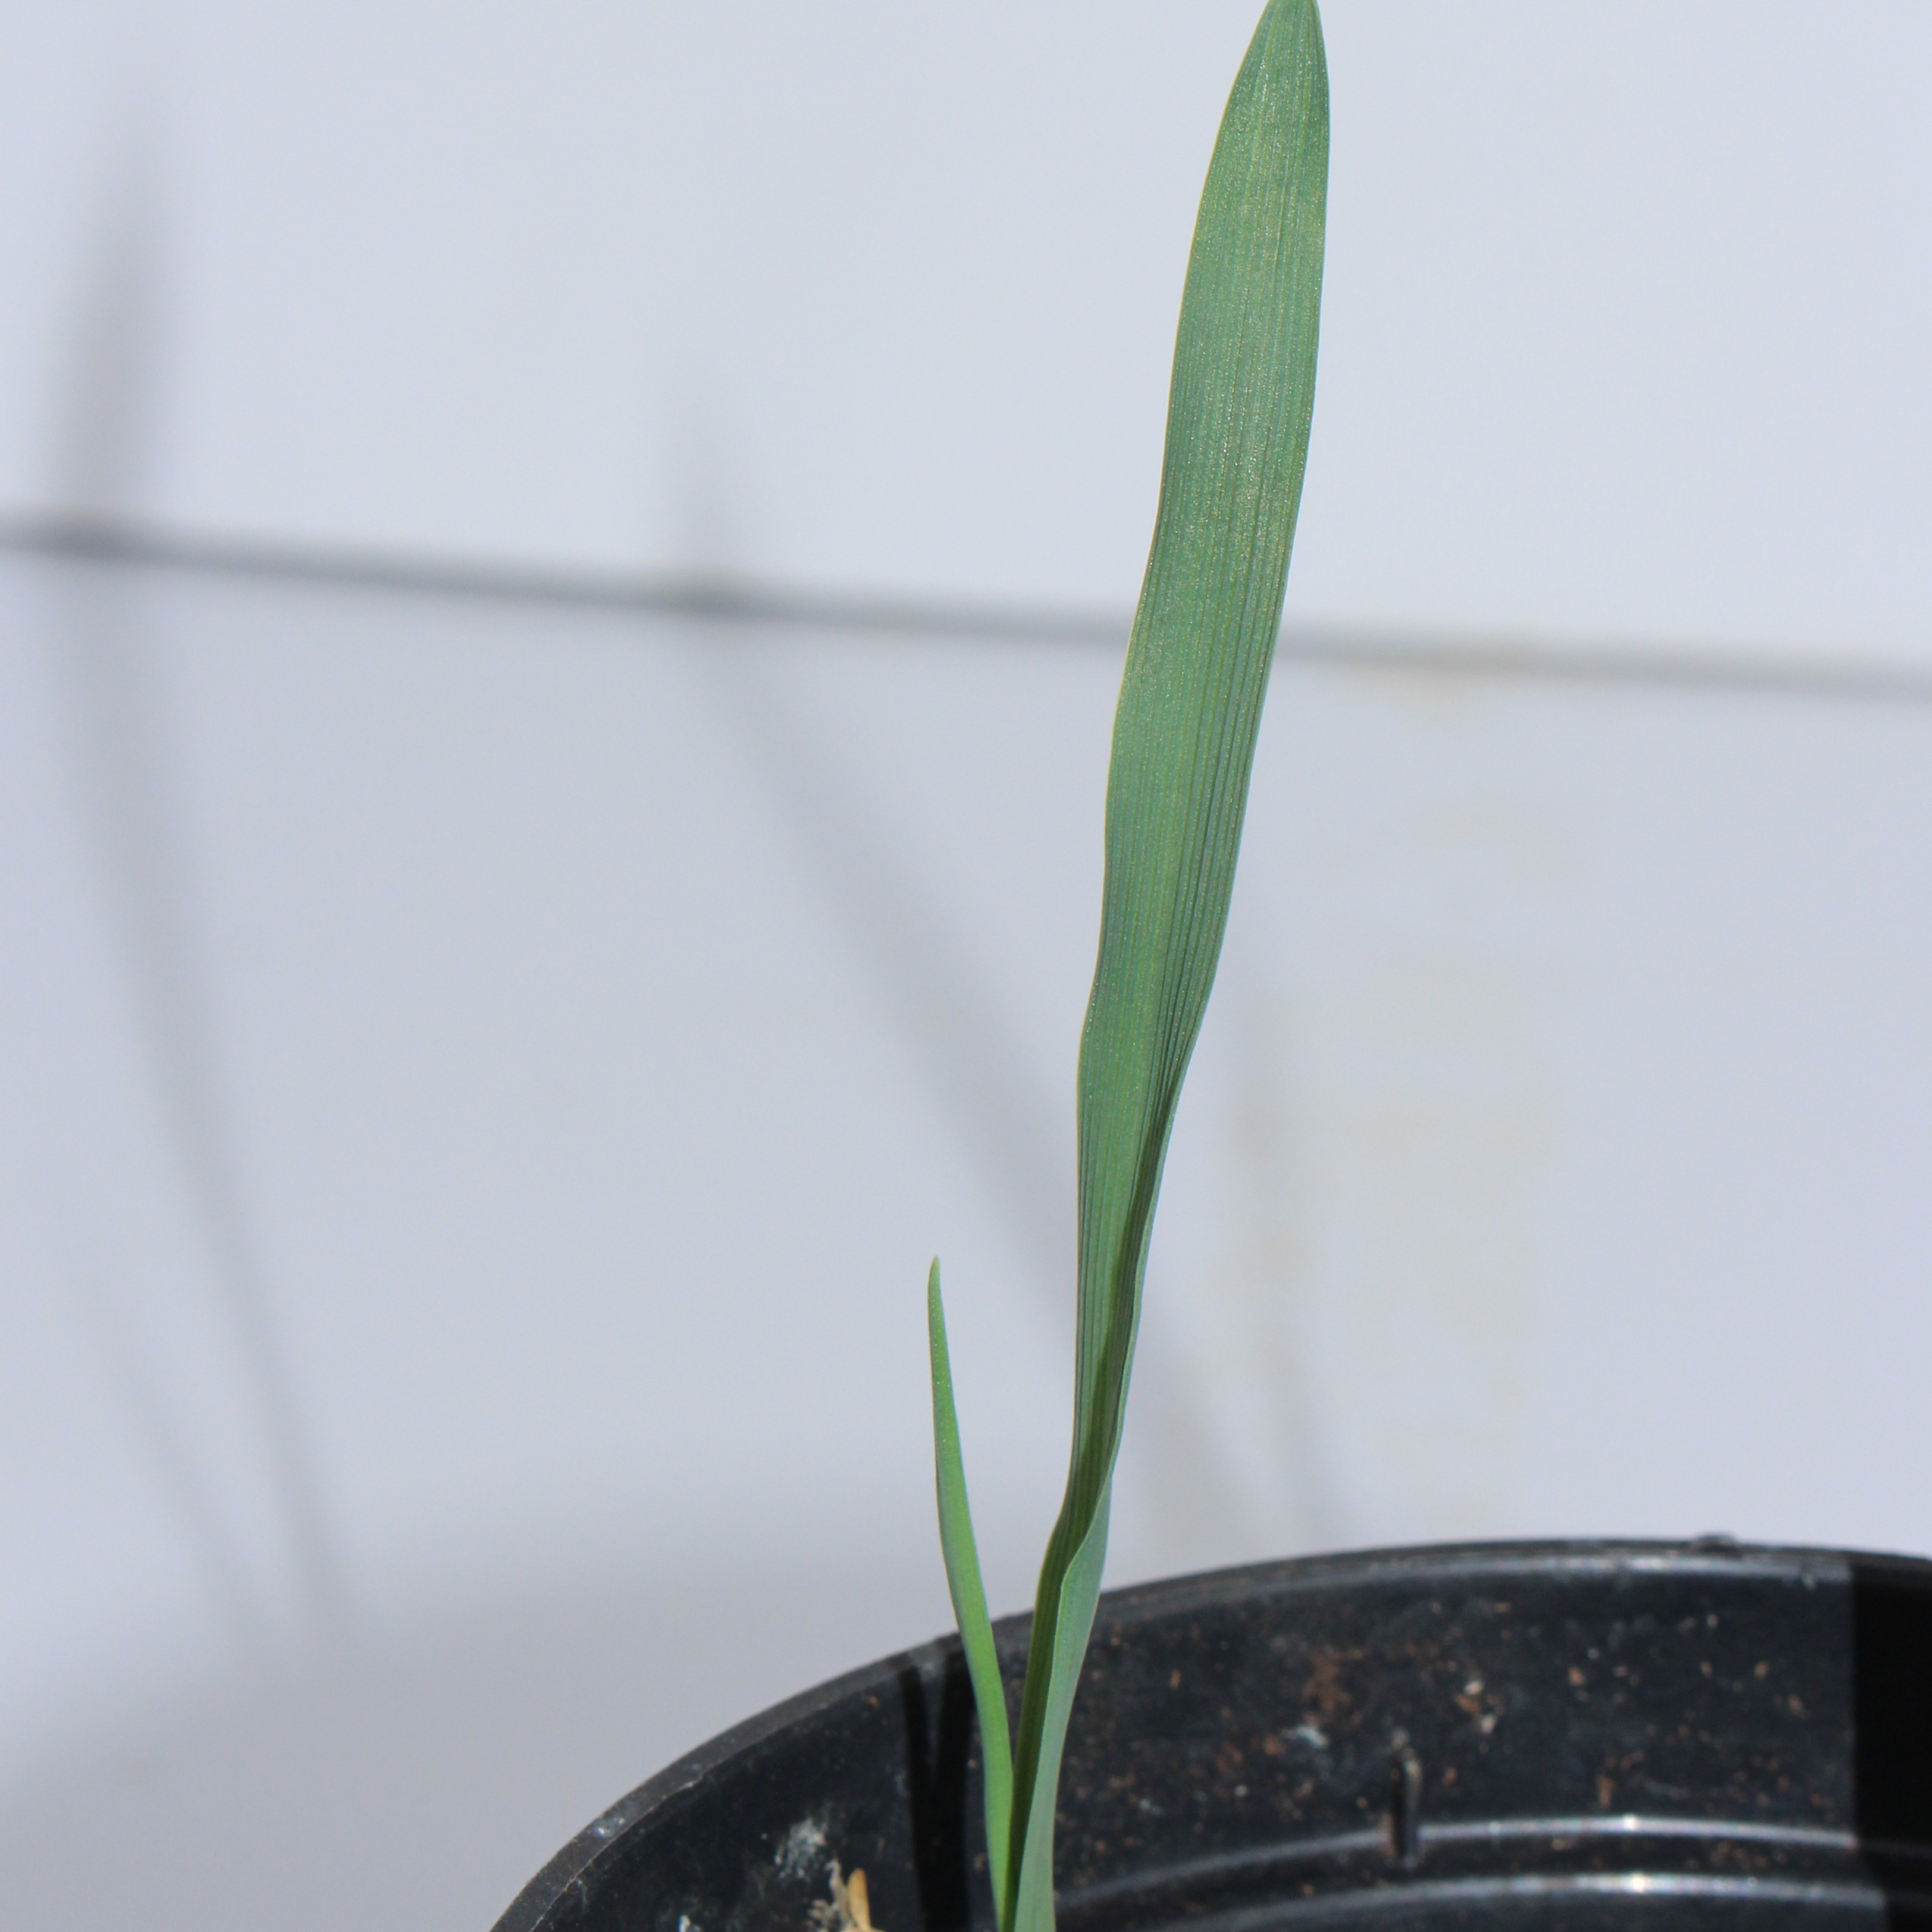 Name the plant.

Avena sterilis
